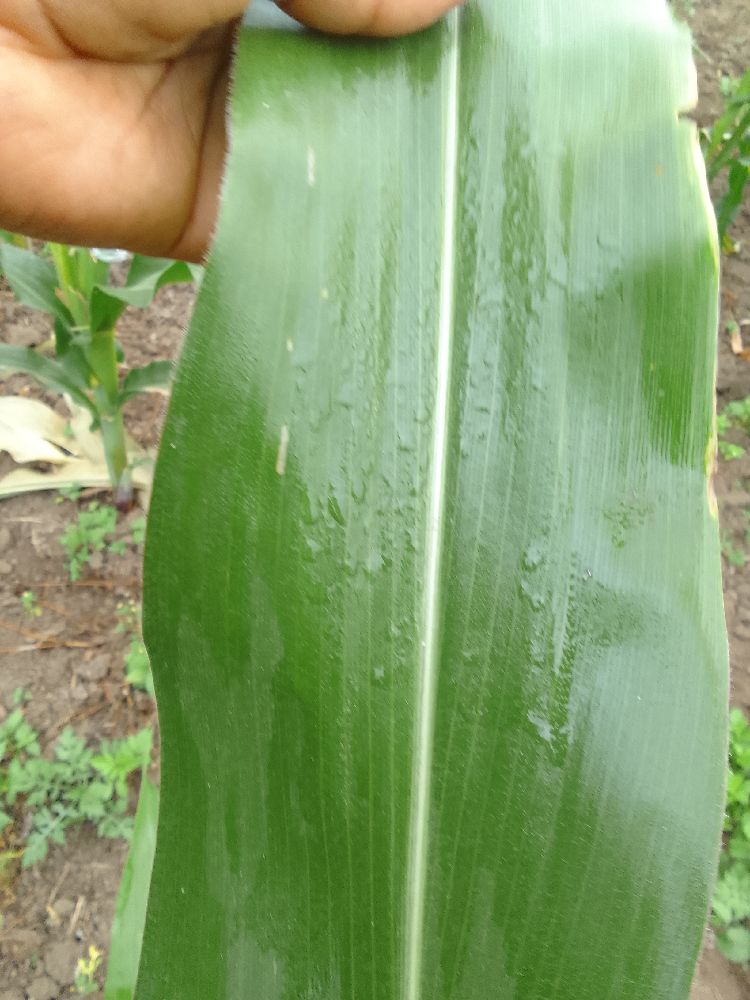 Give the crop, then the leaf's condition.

maize, healthy
